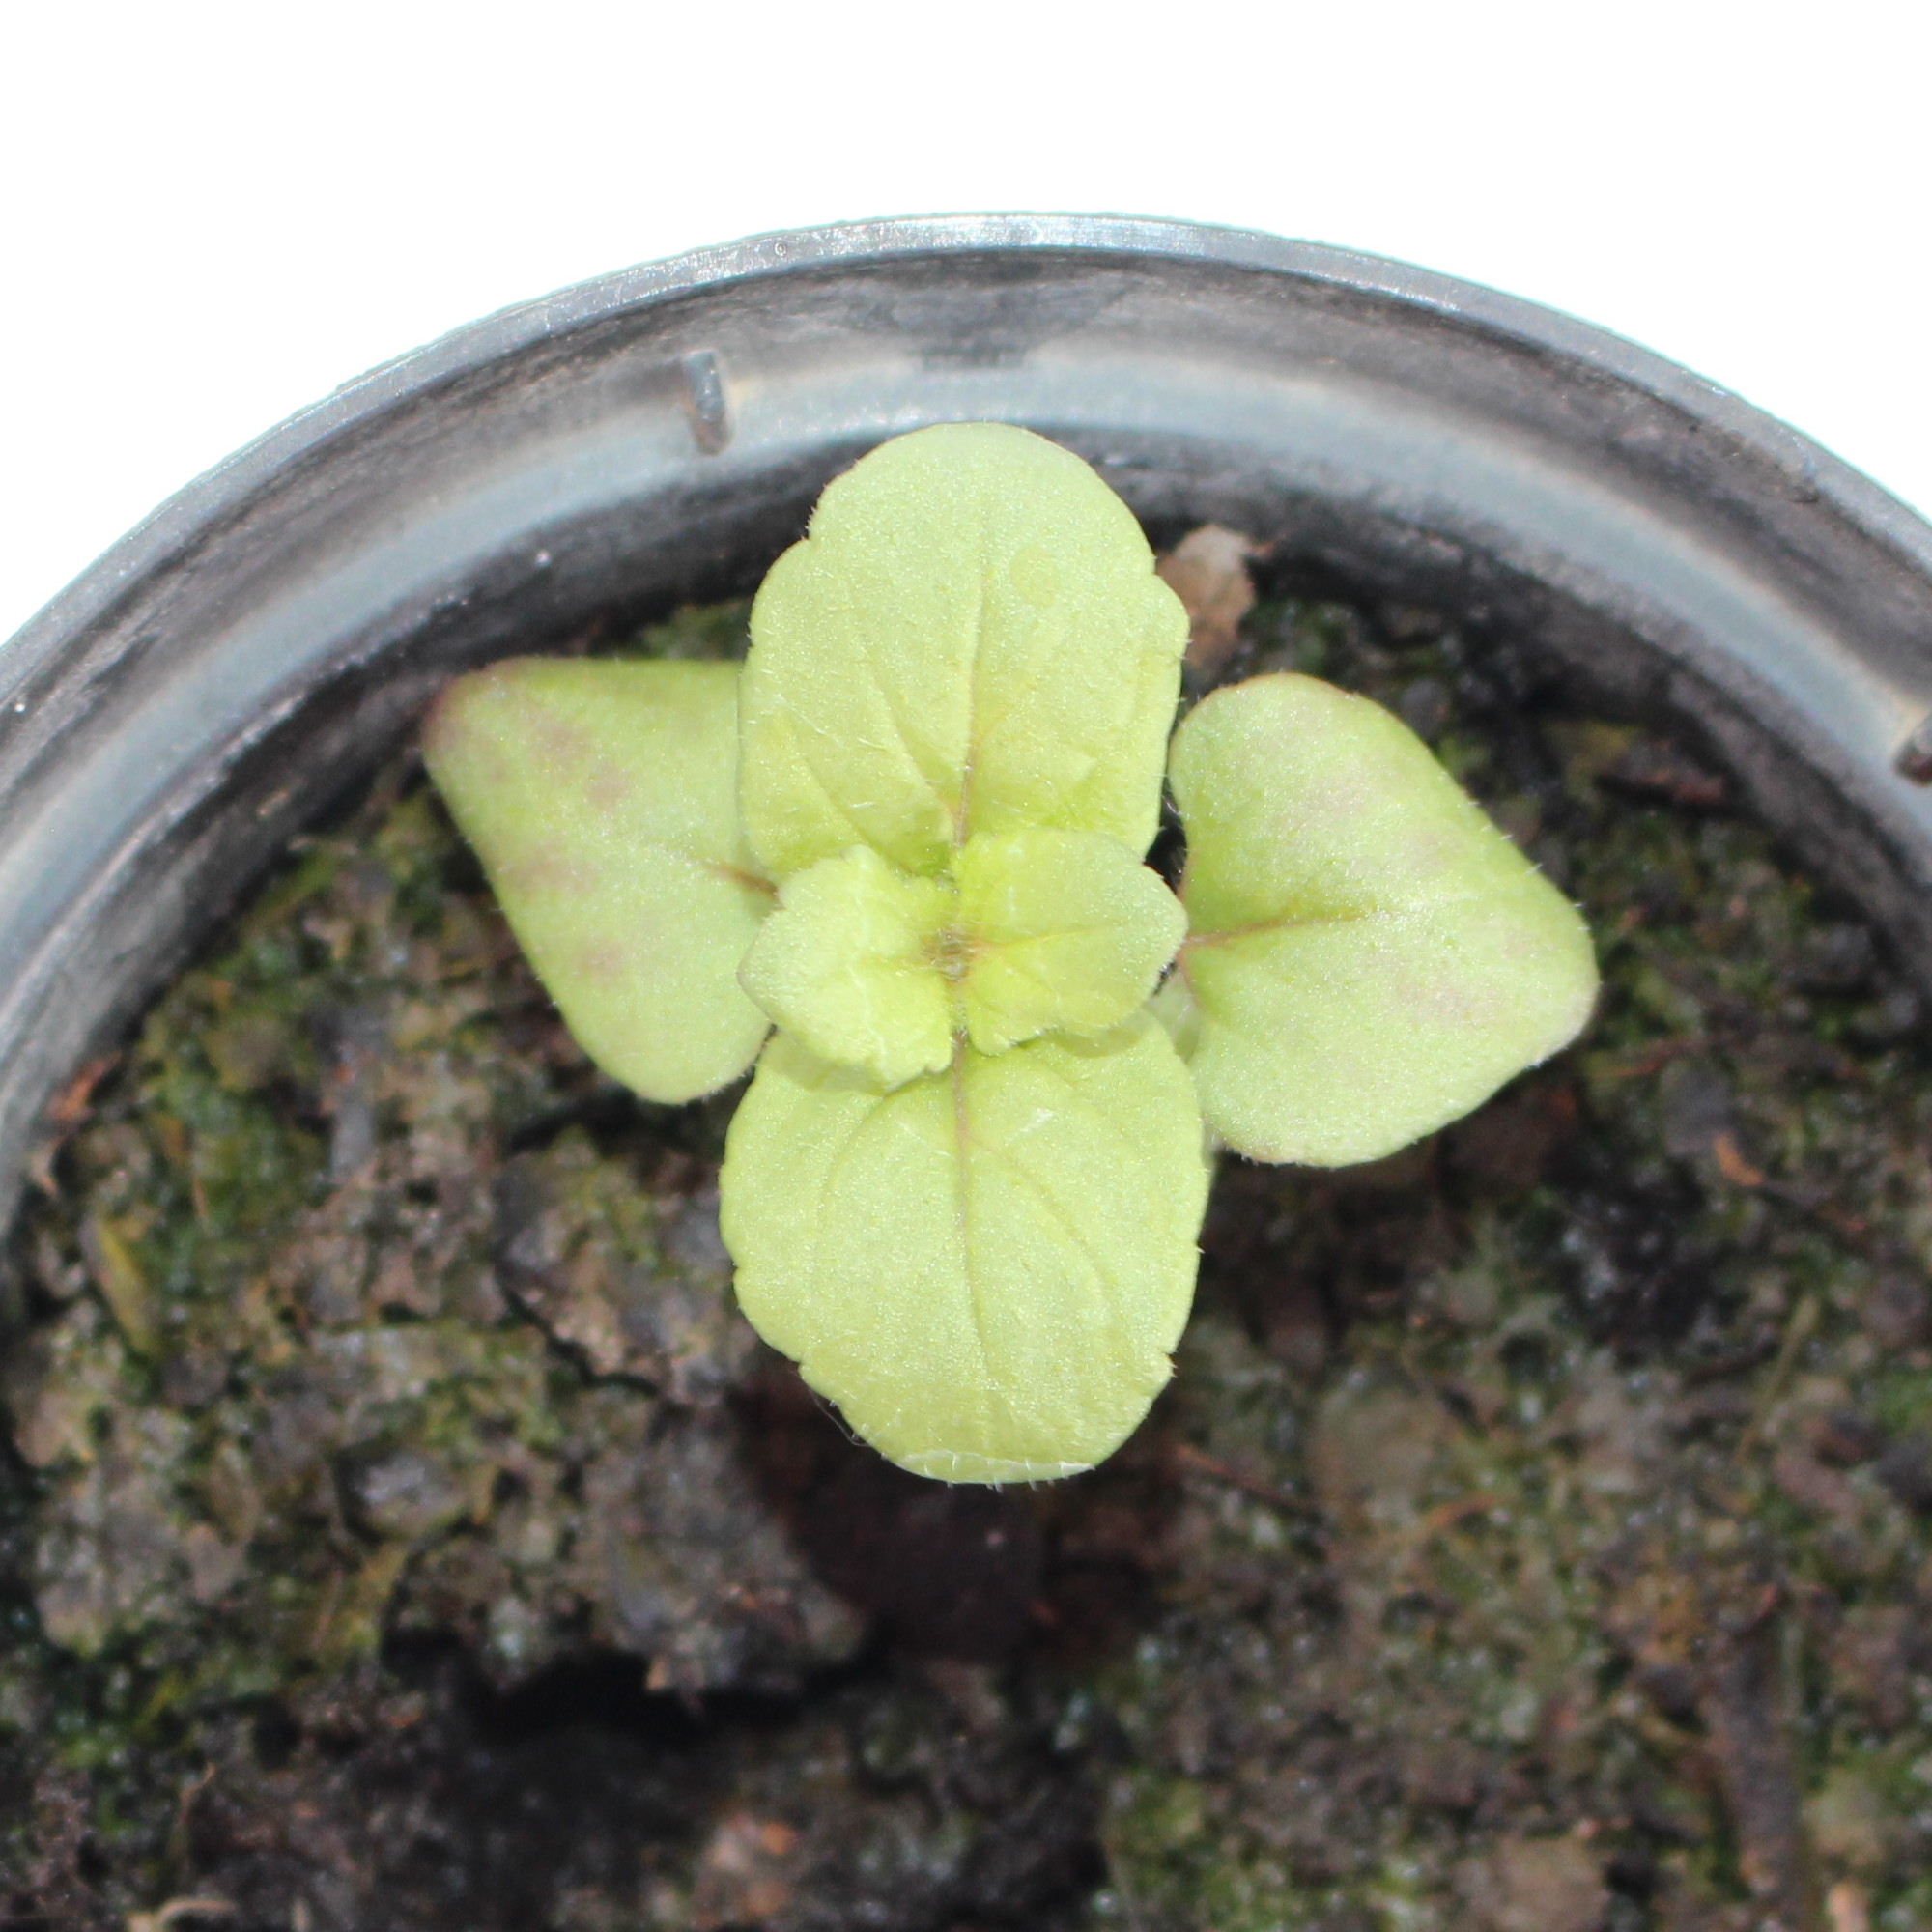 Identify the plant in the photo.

Veronica persica
